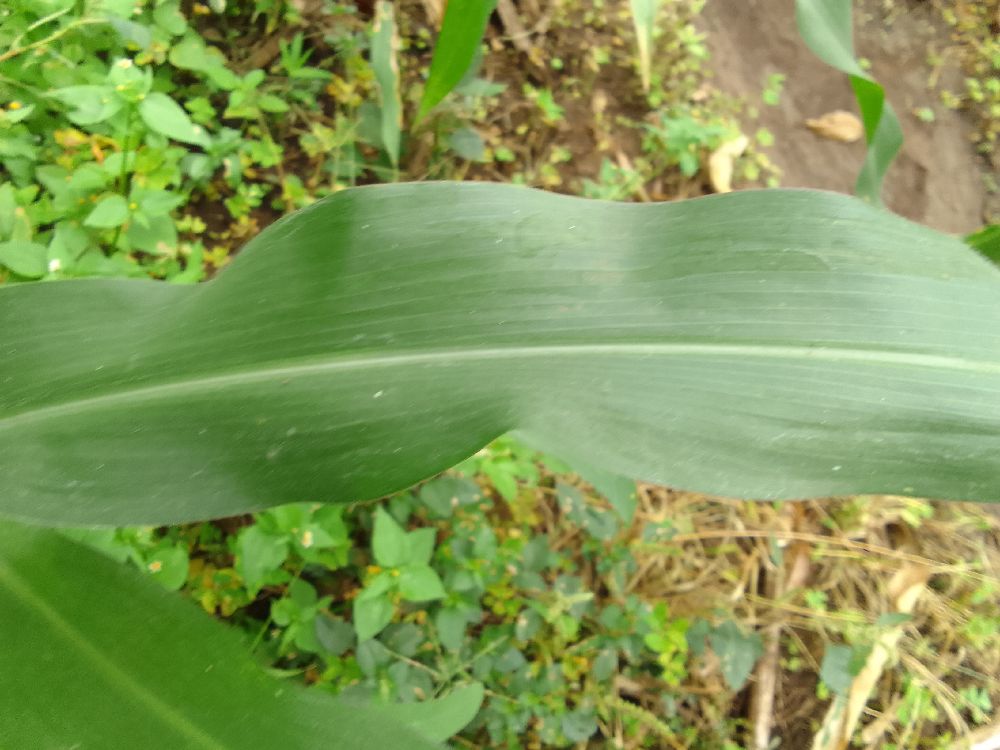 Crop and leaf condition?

maize, healthy
